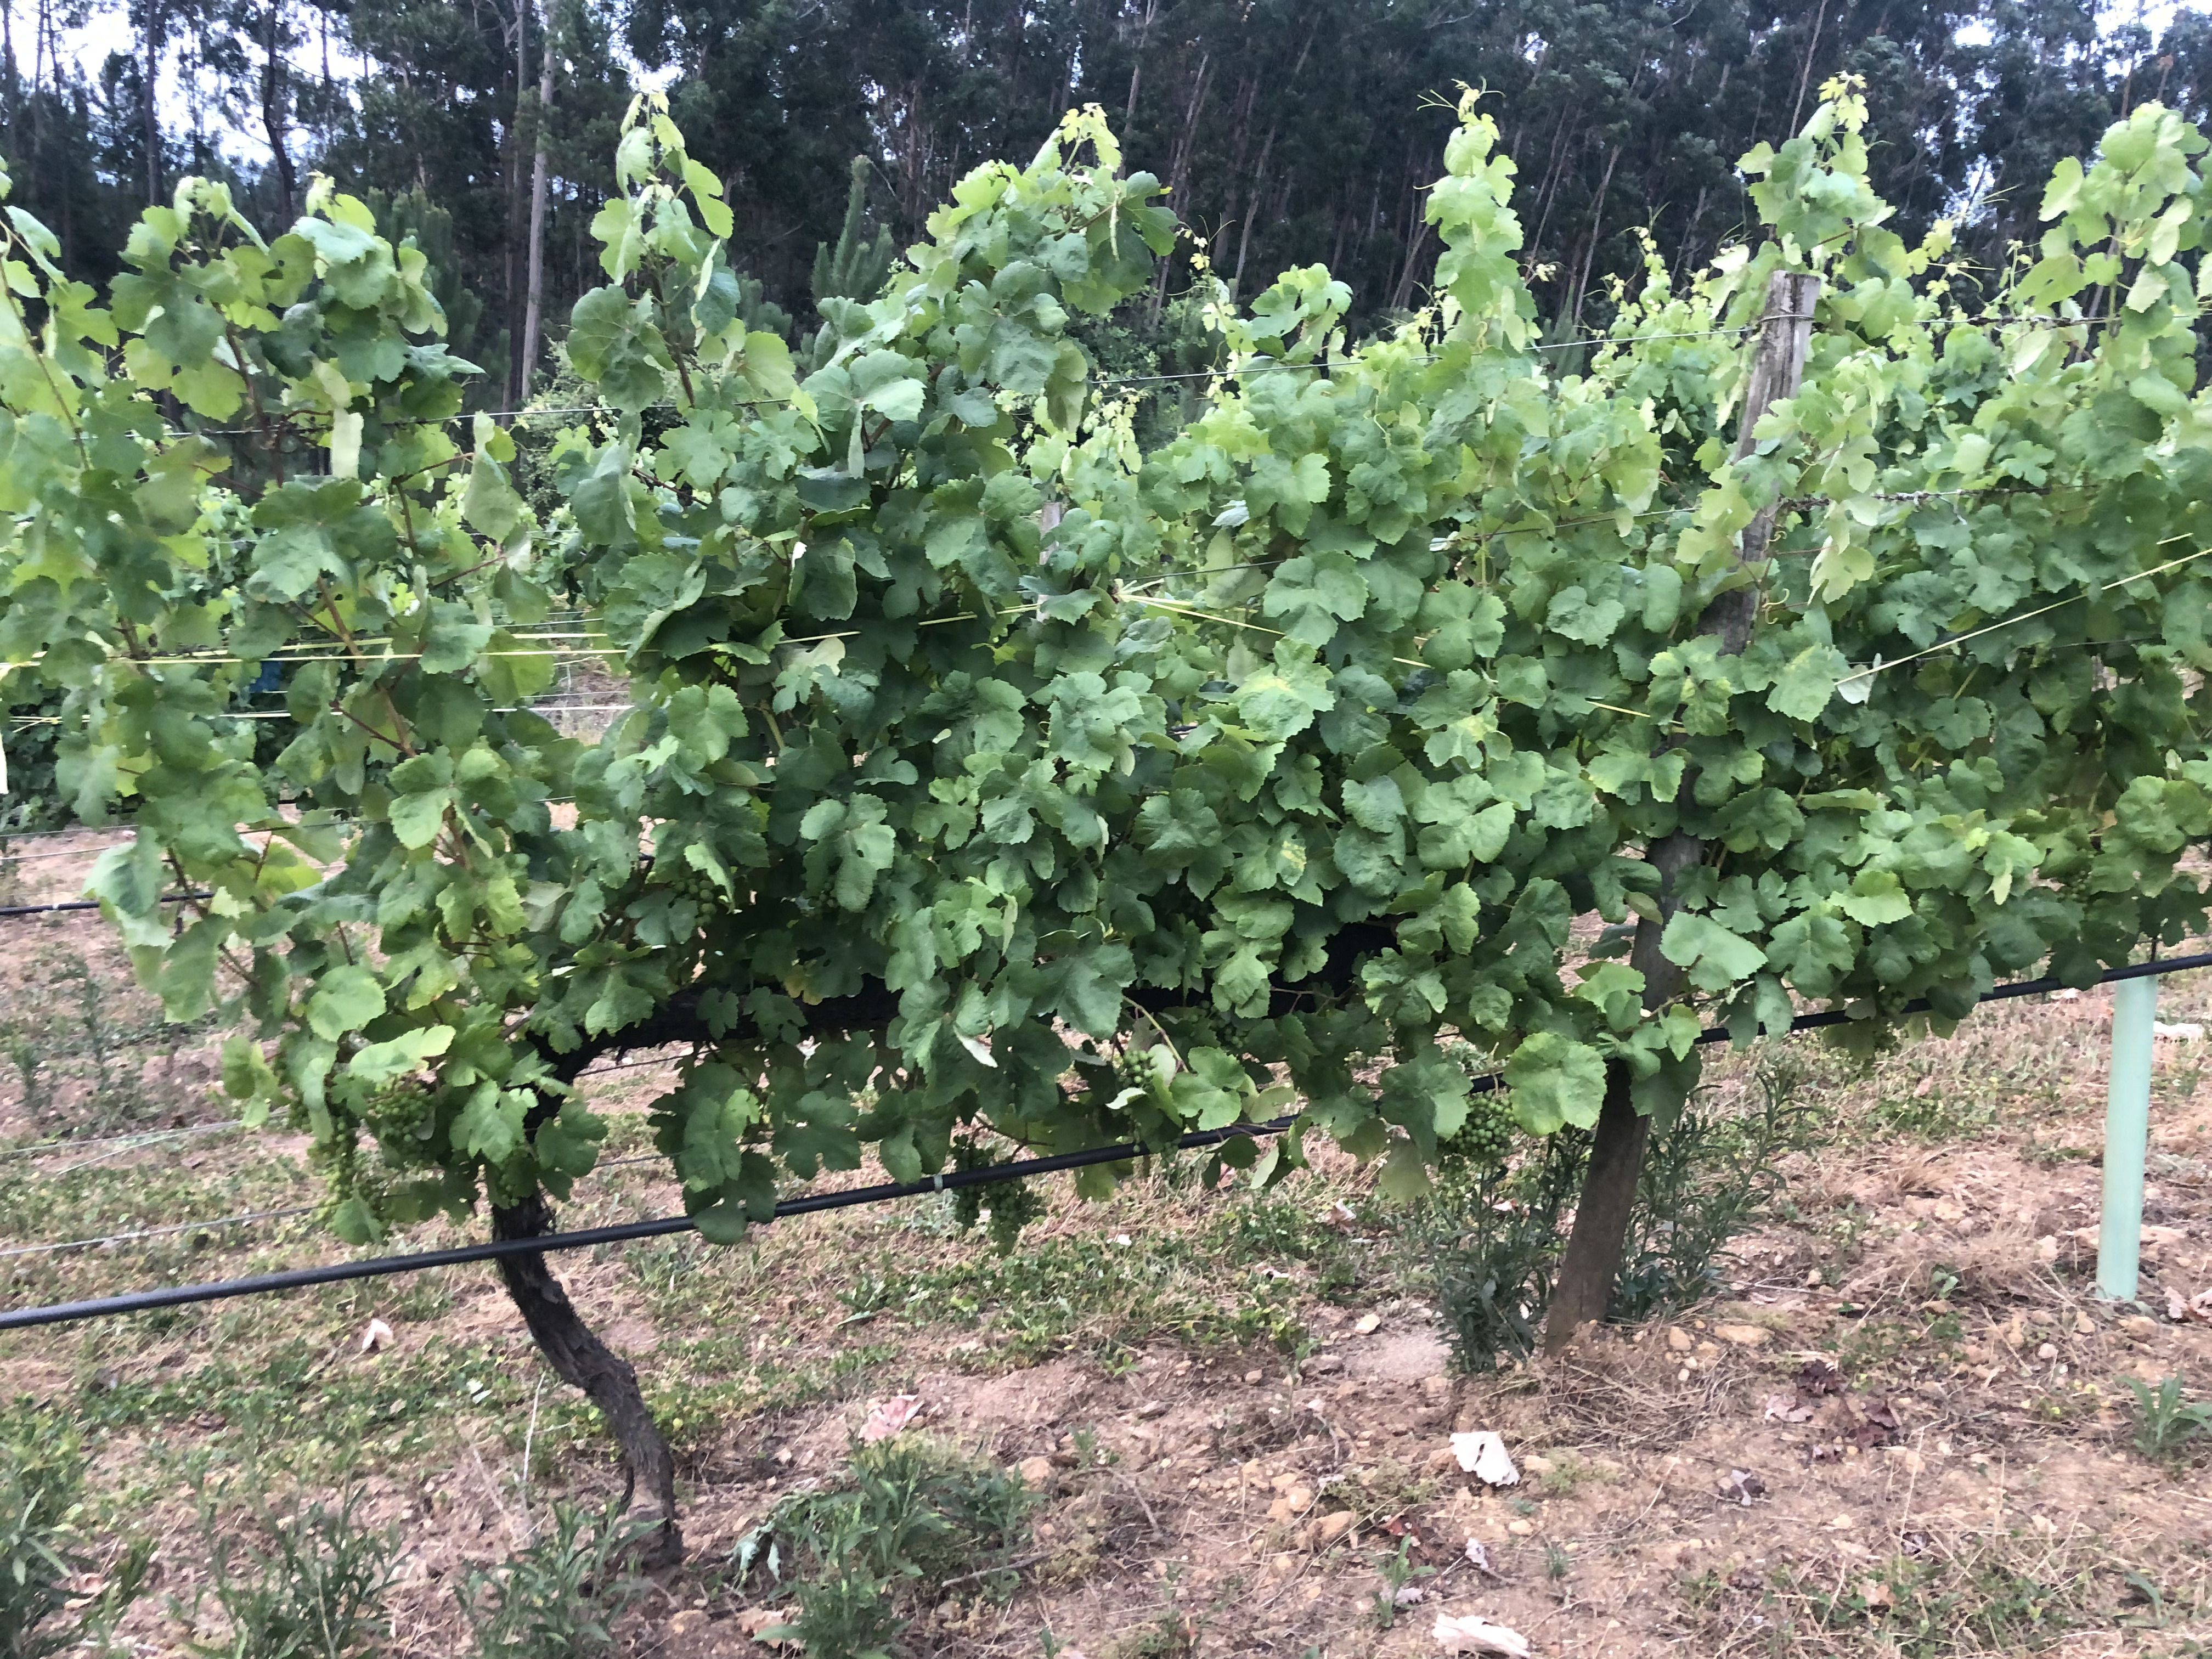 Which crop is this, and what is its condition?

grapevine, not affected by esca disease
